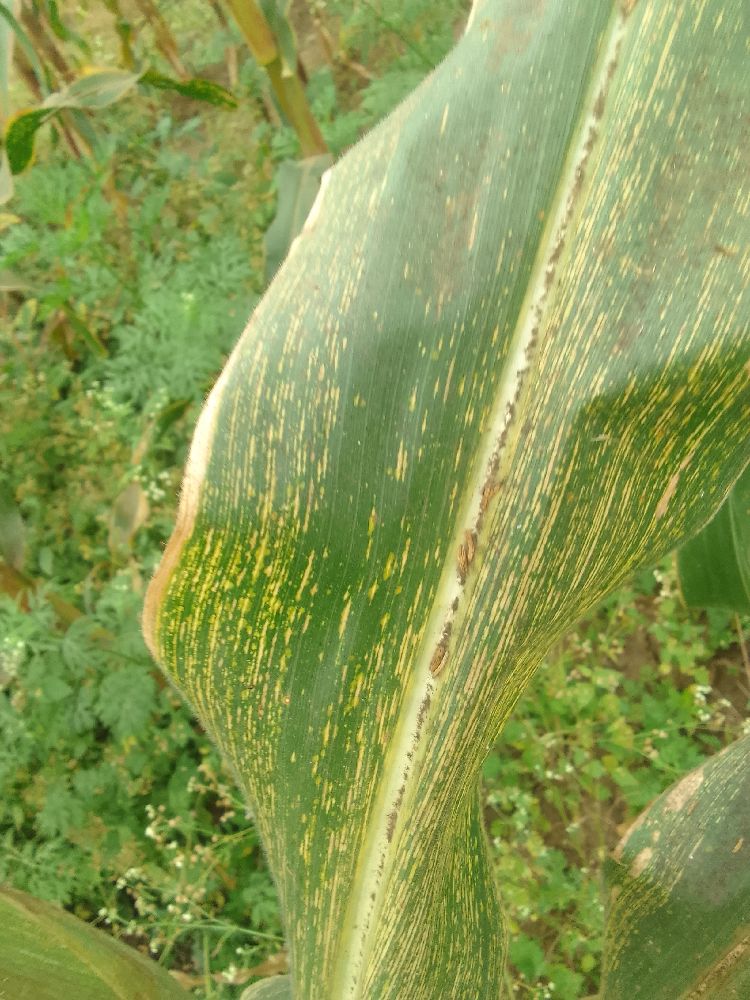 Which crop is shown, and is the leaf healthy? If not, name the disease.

maize, maize streak virus
